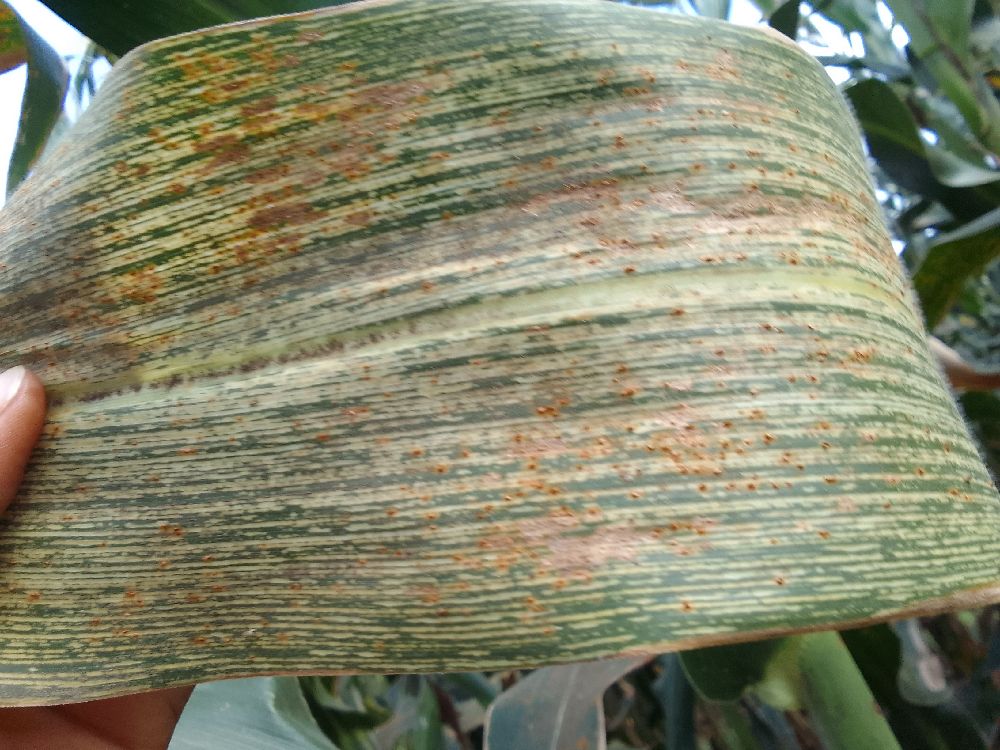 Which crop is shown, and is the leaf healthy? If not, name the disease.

maize, maize streak virus
